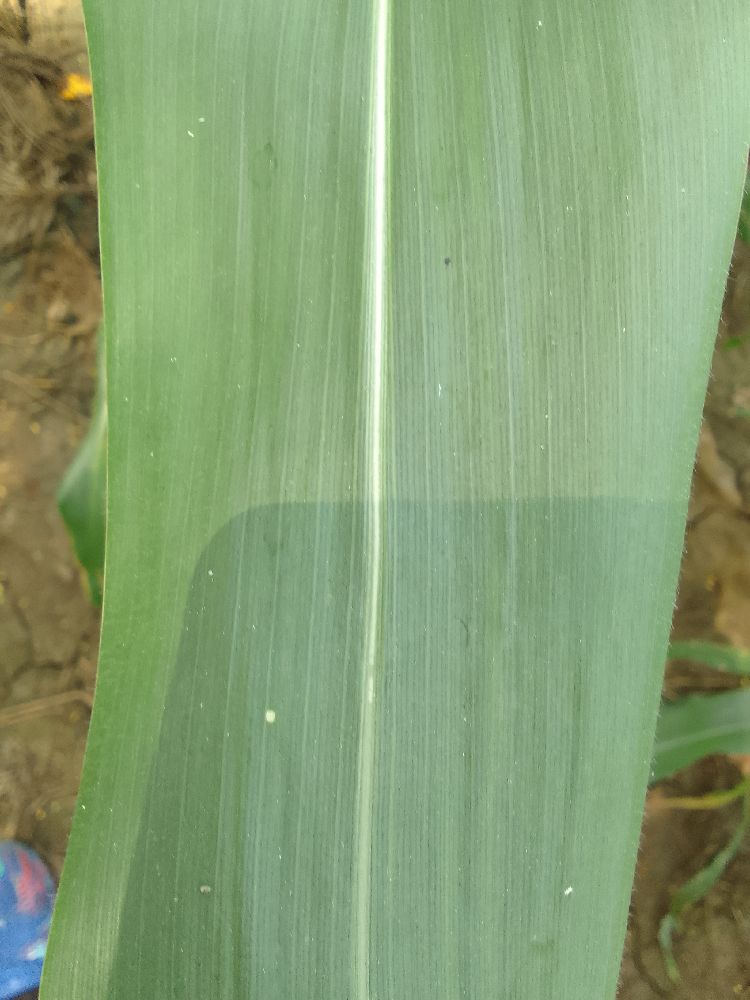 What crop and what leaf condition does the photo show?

maize, healthy
